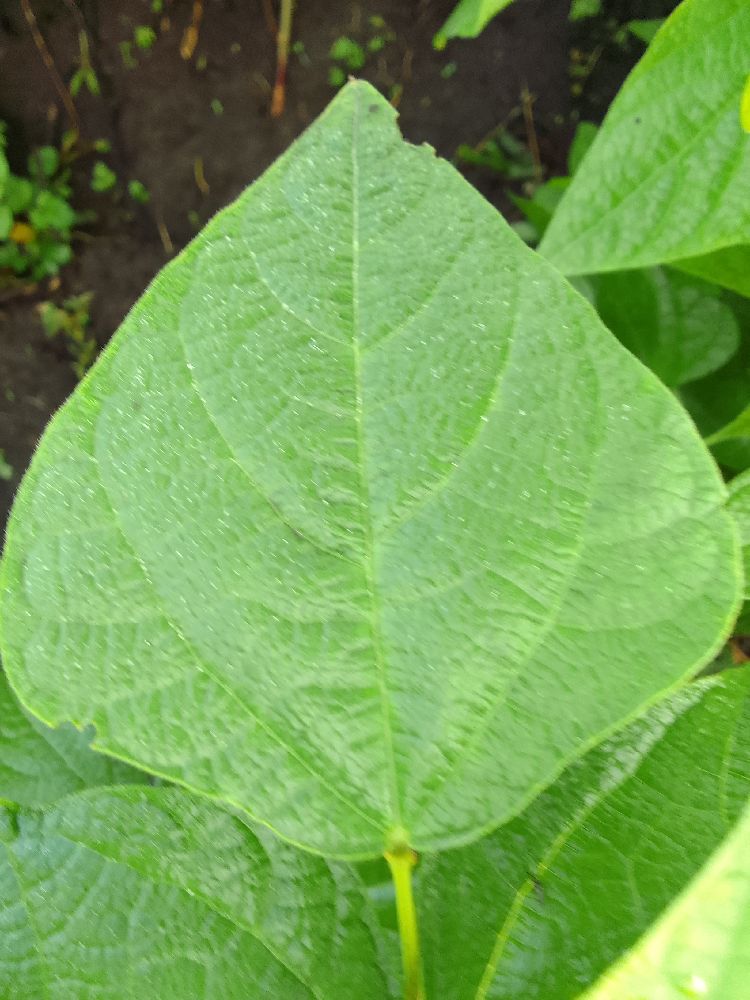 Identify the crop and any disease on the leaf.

common bean, healthy
